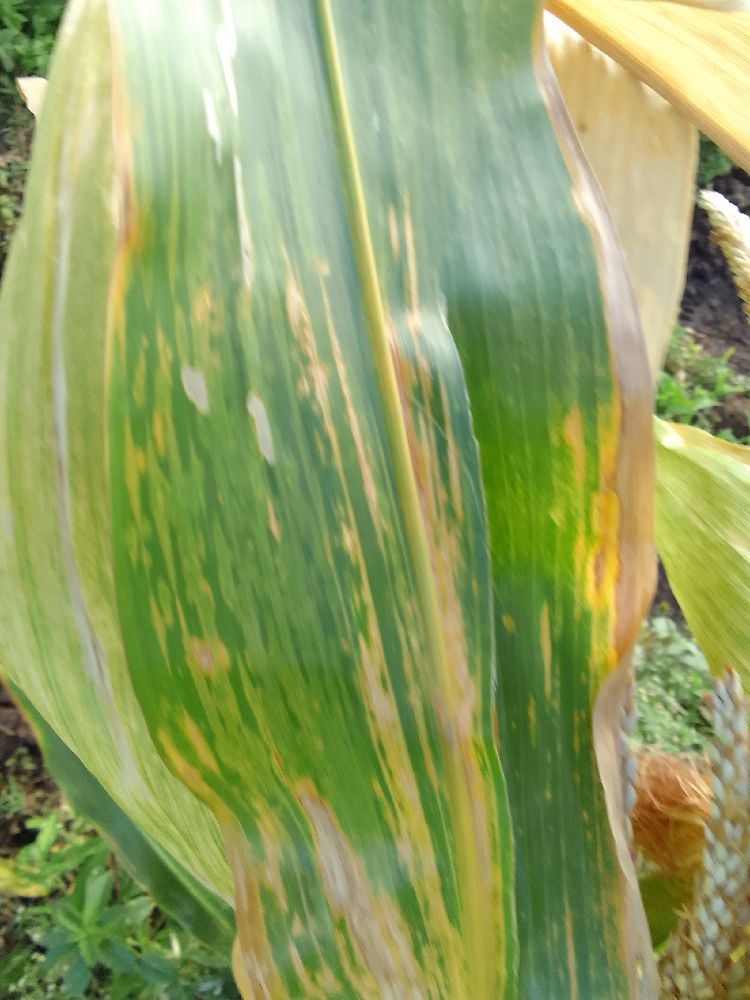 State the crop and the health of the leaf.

maize, maize lethal necrosis
